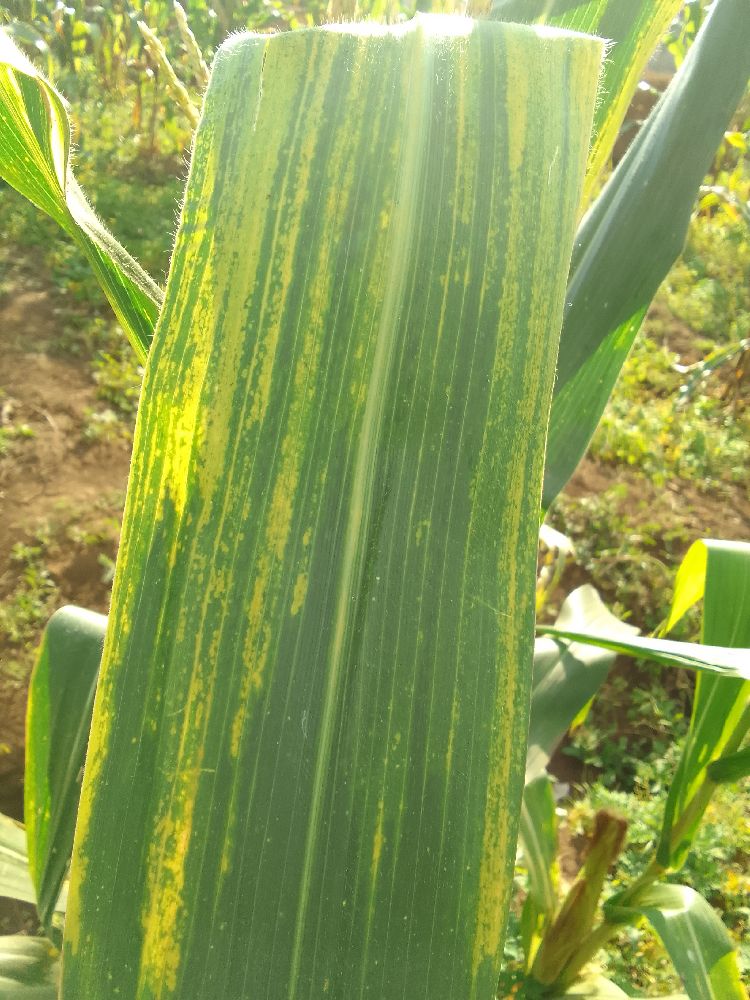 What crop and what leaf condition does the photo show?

maize, maize lethal necrosis
